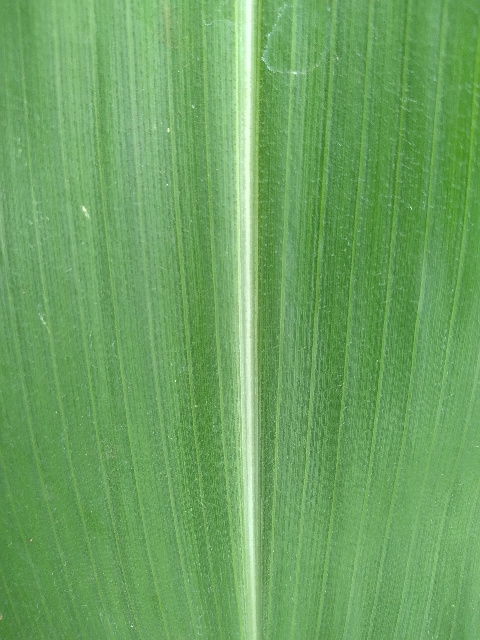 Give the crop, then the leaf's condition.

maize, healthy
